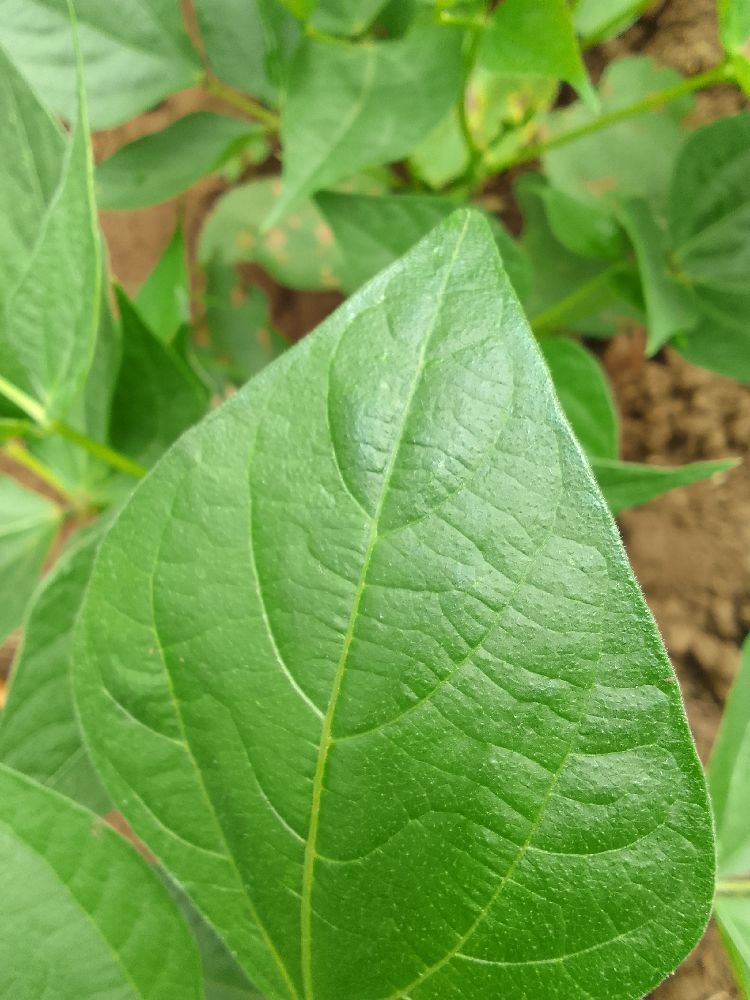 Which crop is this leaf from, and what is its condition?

common bean, healthy
